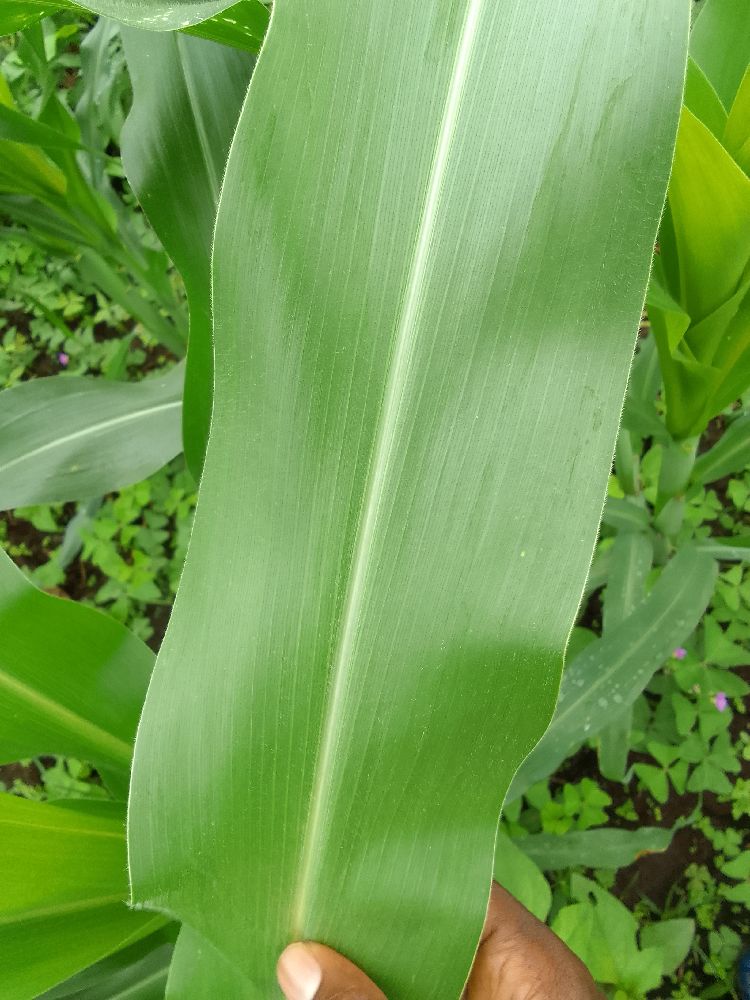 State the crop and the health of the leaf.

maize, healthy
